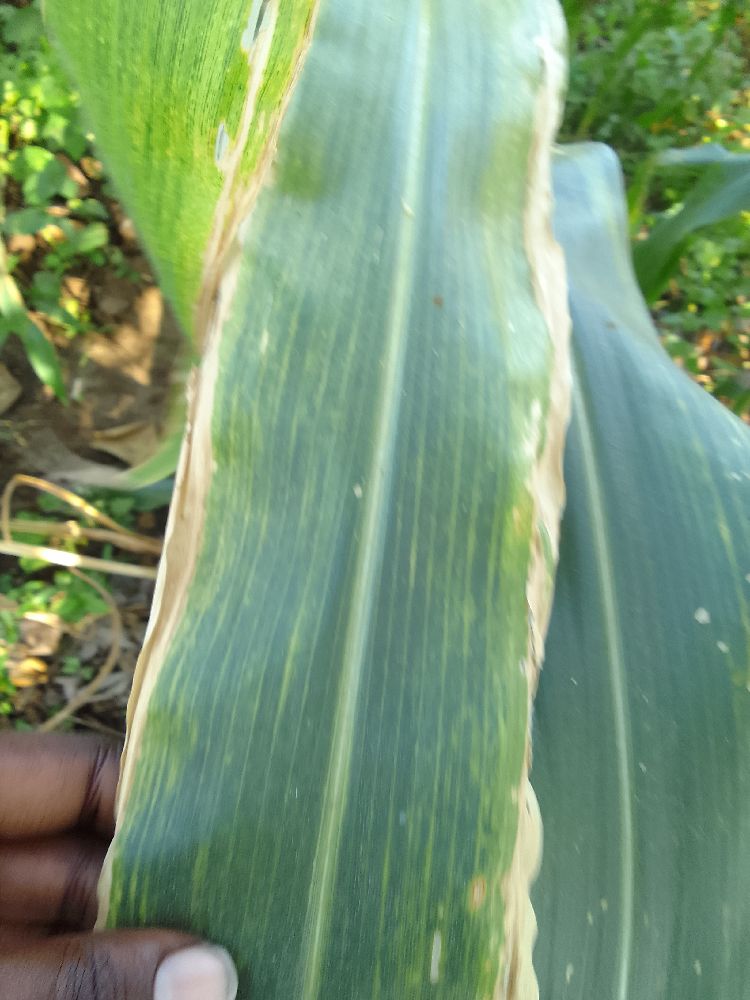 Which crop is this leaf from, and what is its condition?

maize, maize lethal necrosis
